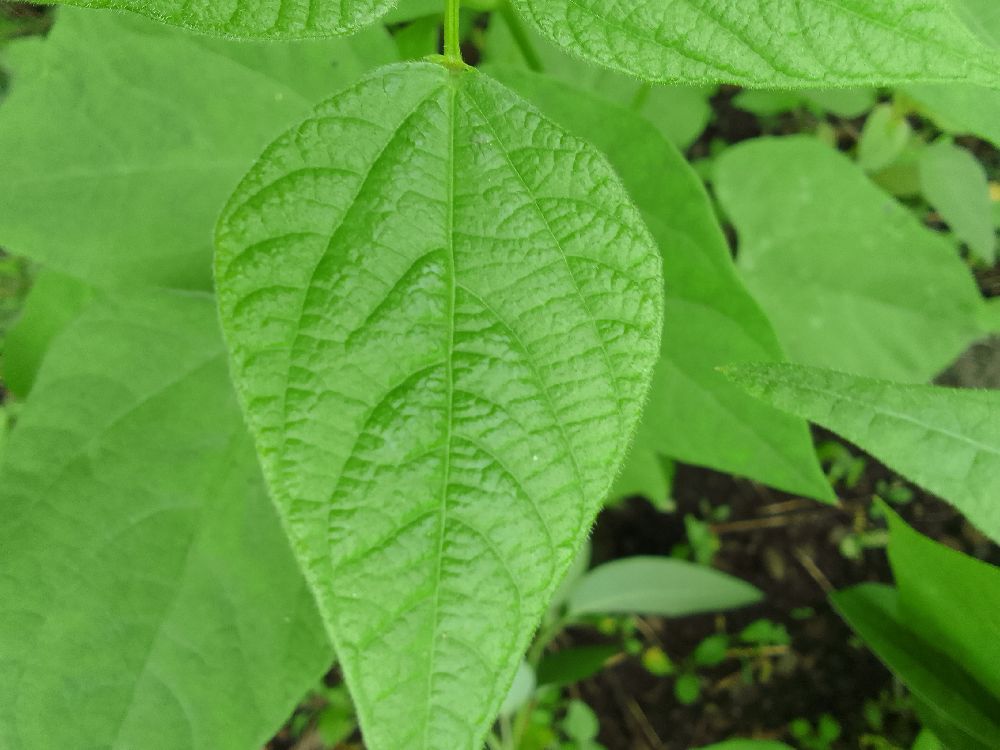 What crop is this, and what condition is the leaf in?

common bean, healthy
